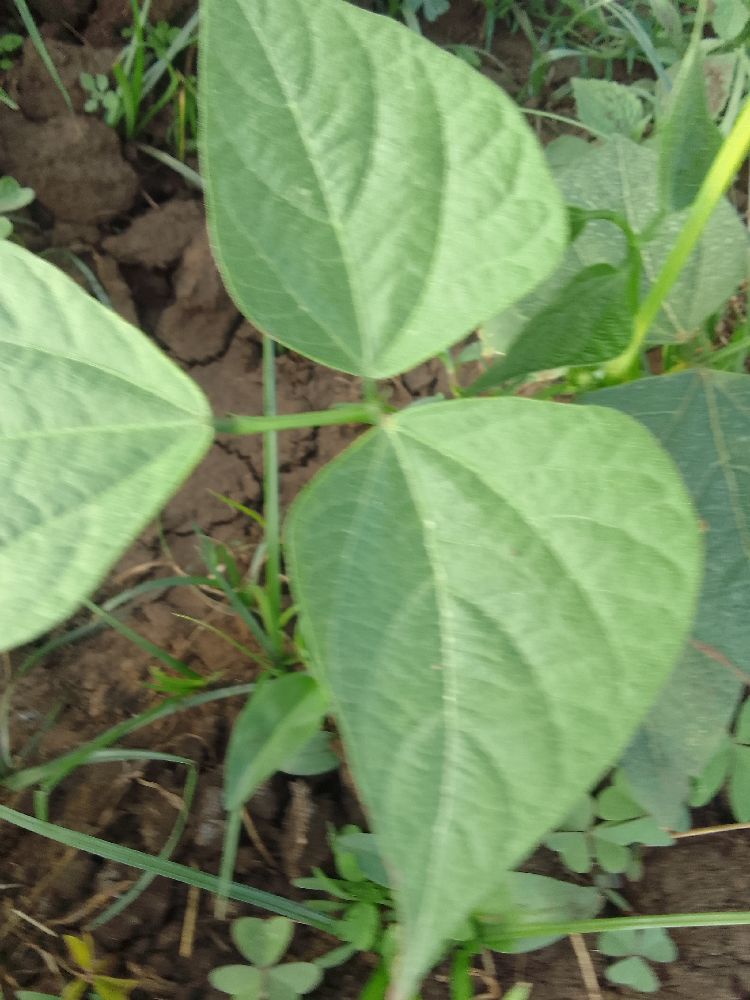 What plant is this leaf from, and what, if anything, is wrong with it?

common bean, healthy
